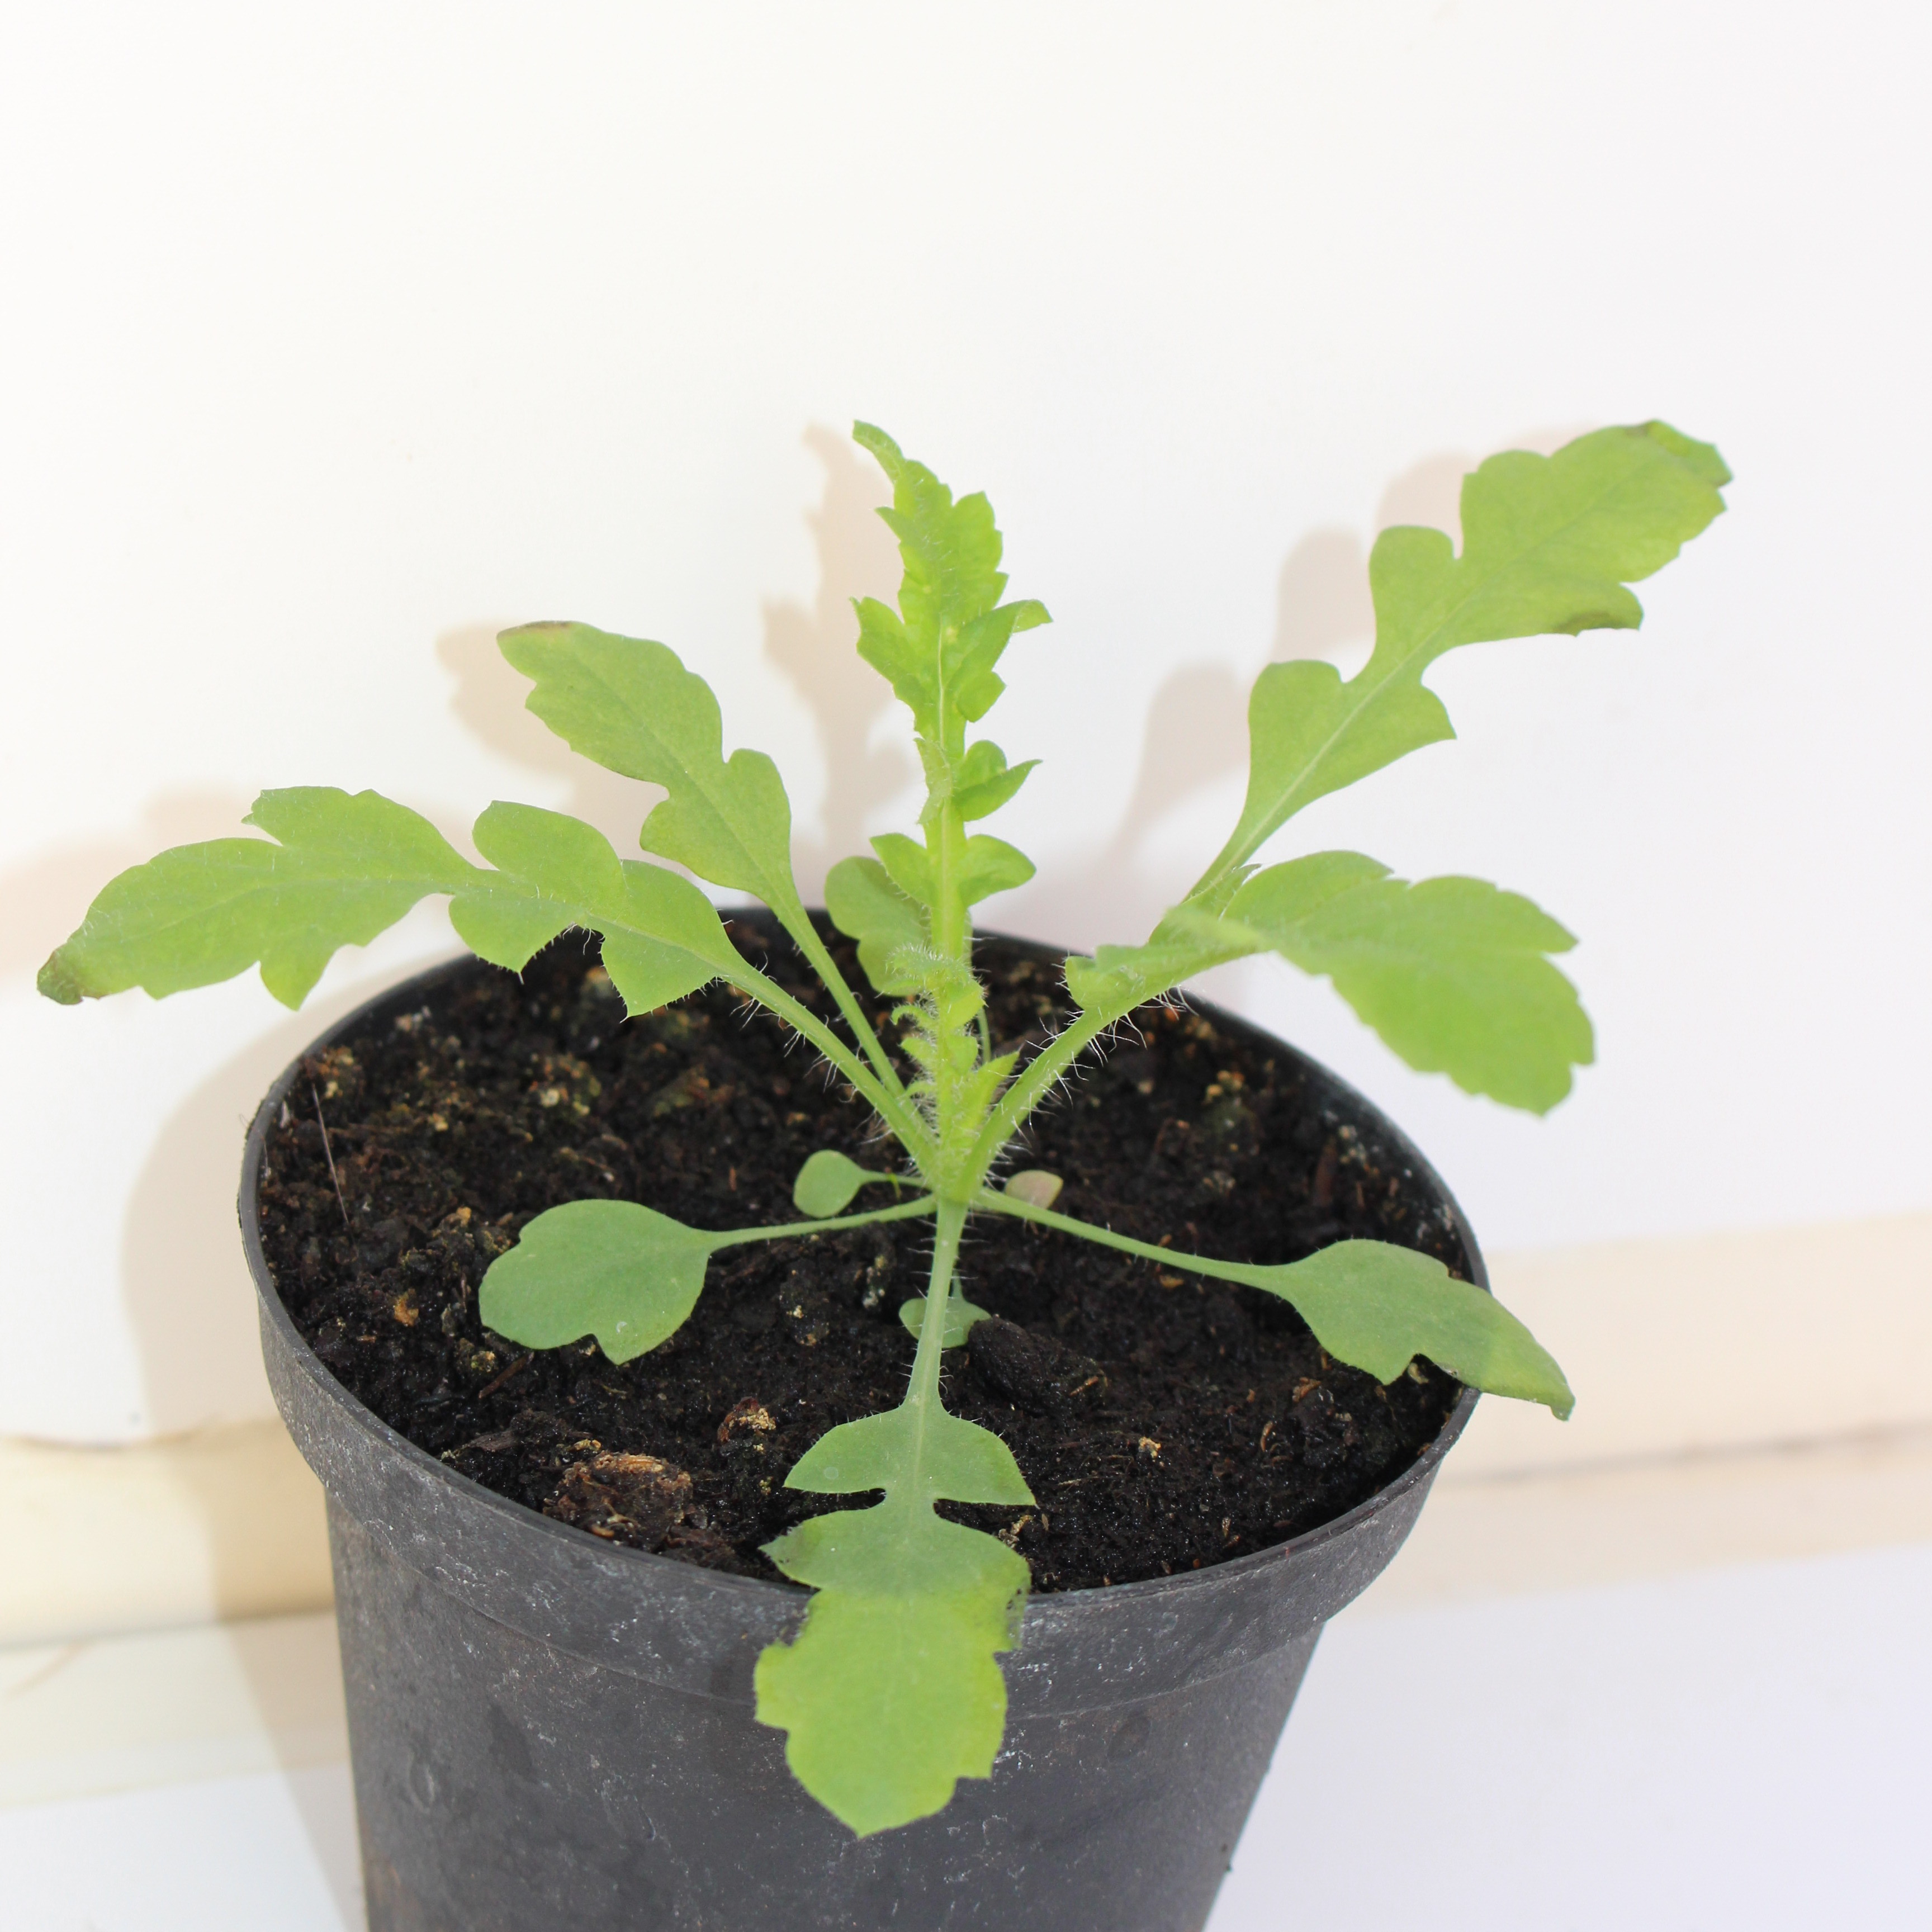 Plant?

Papaver rhoeas
